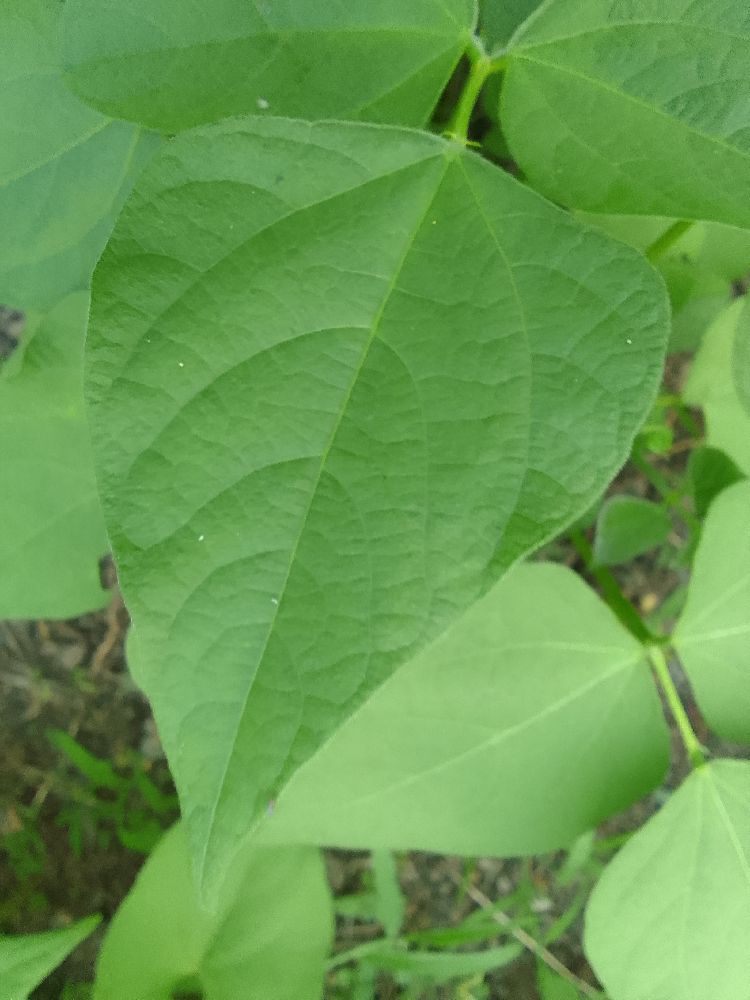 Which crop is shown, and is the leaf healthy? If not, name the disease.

common bean, healthy
